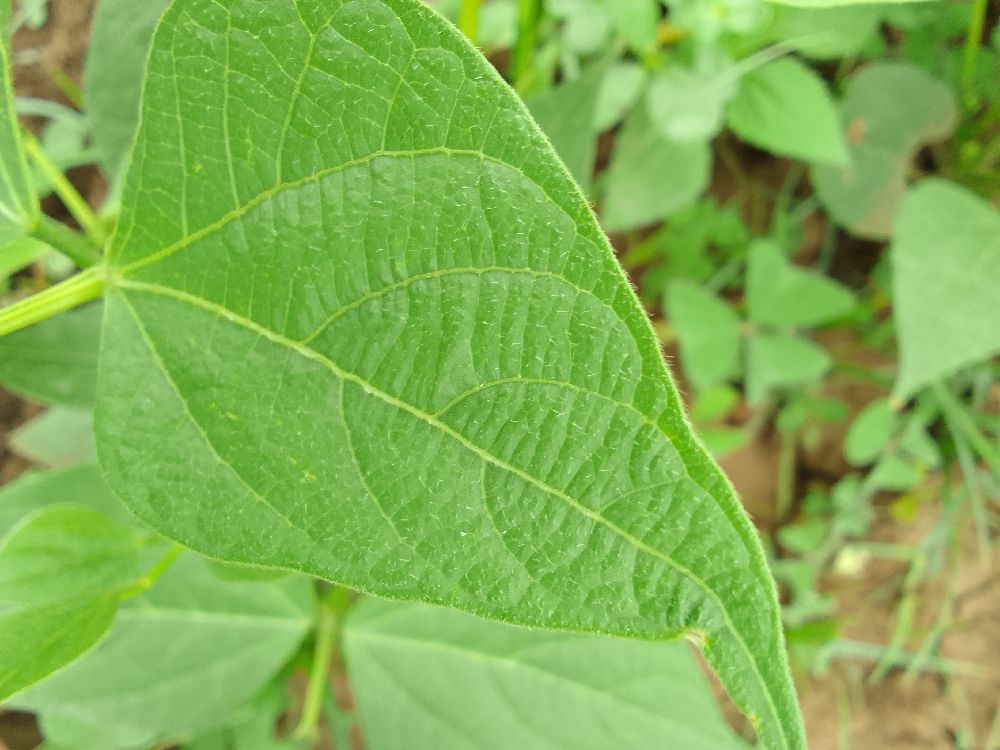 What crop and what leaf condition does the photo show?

common bean, healthy
